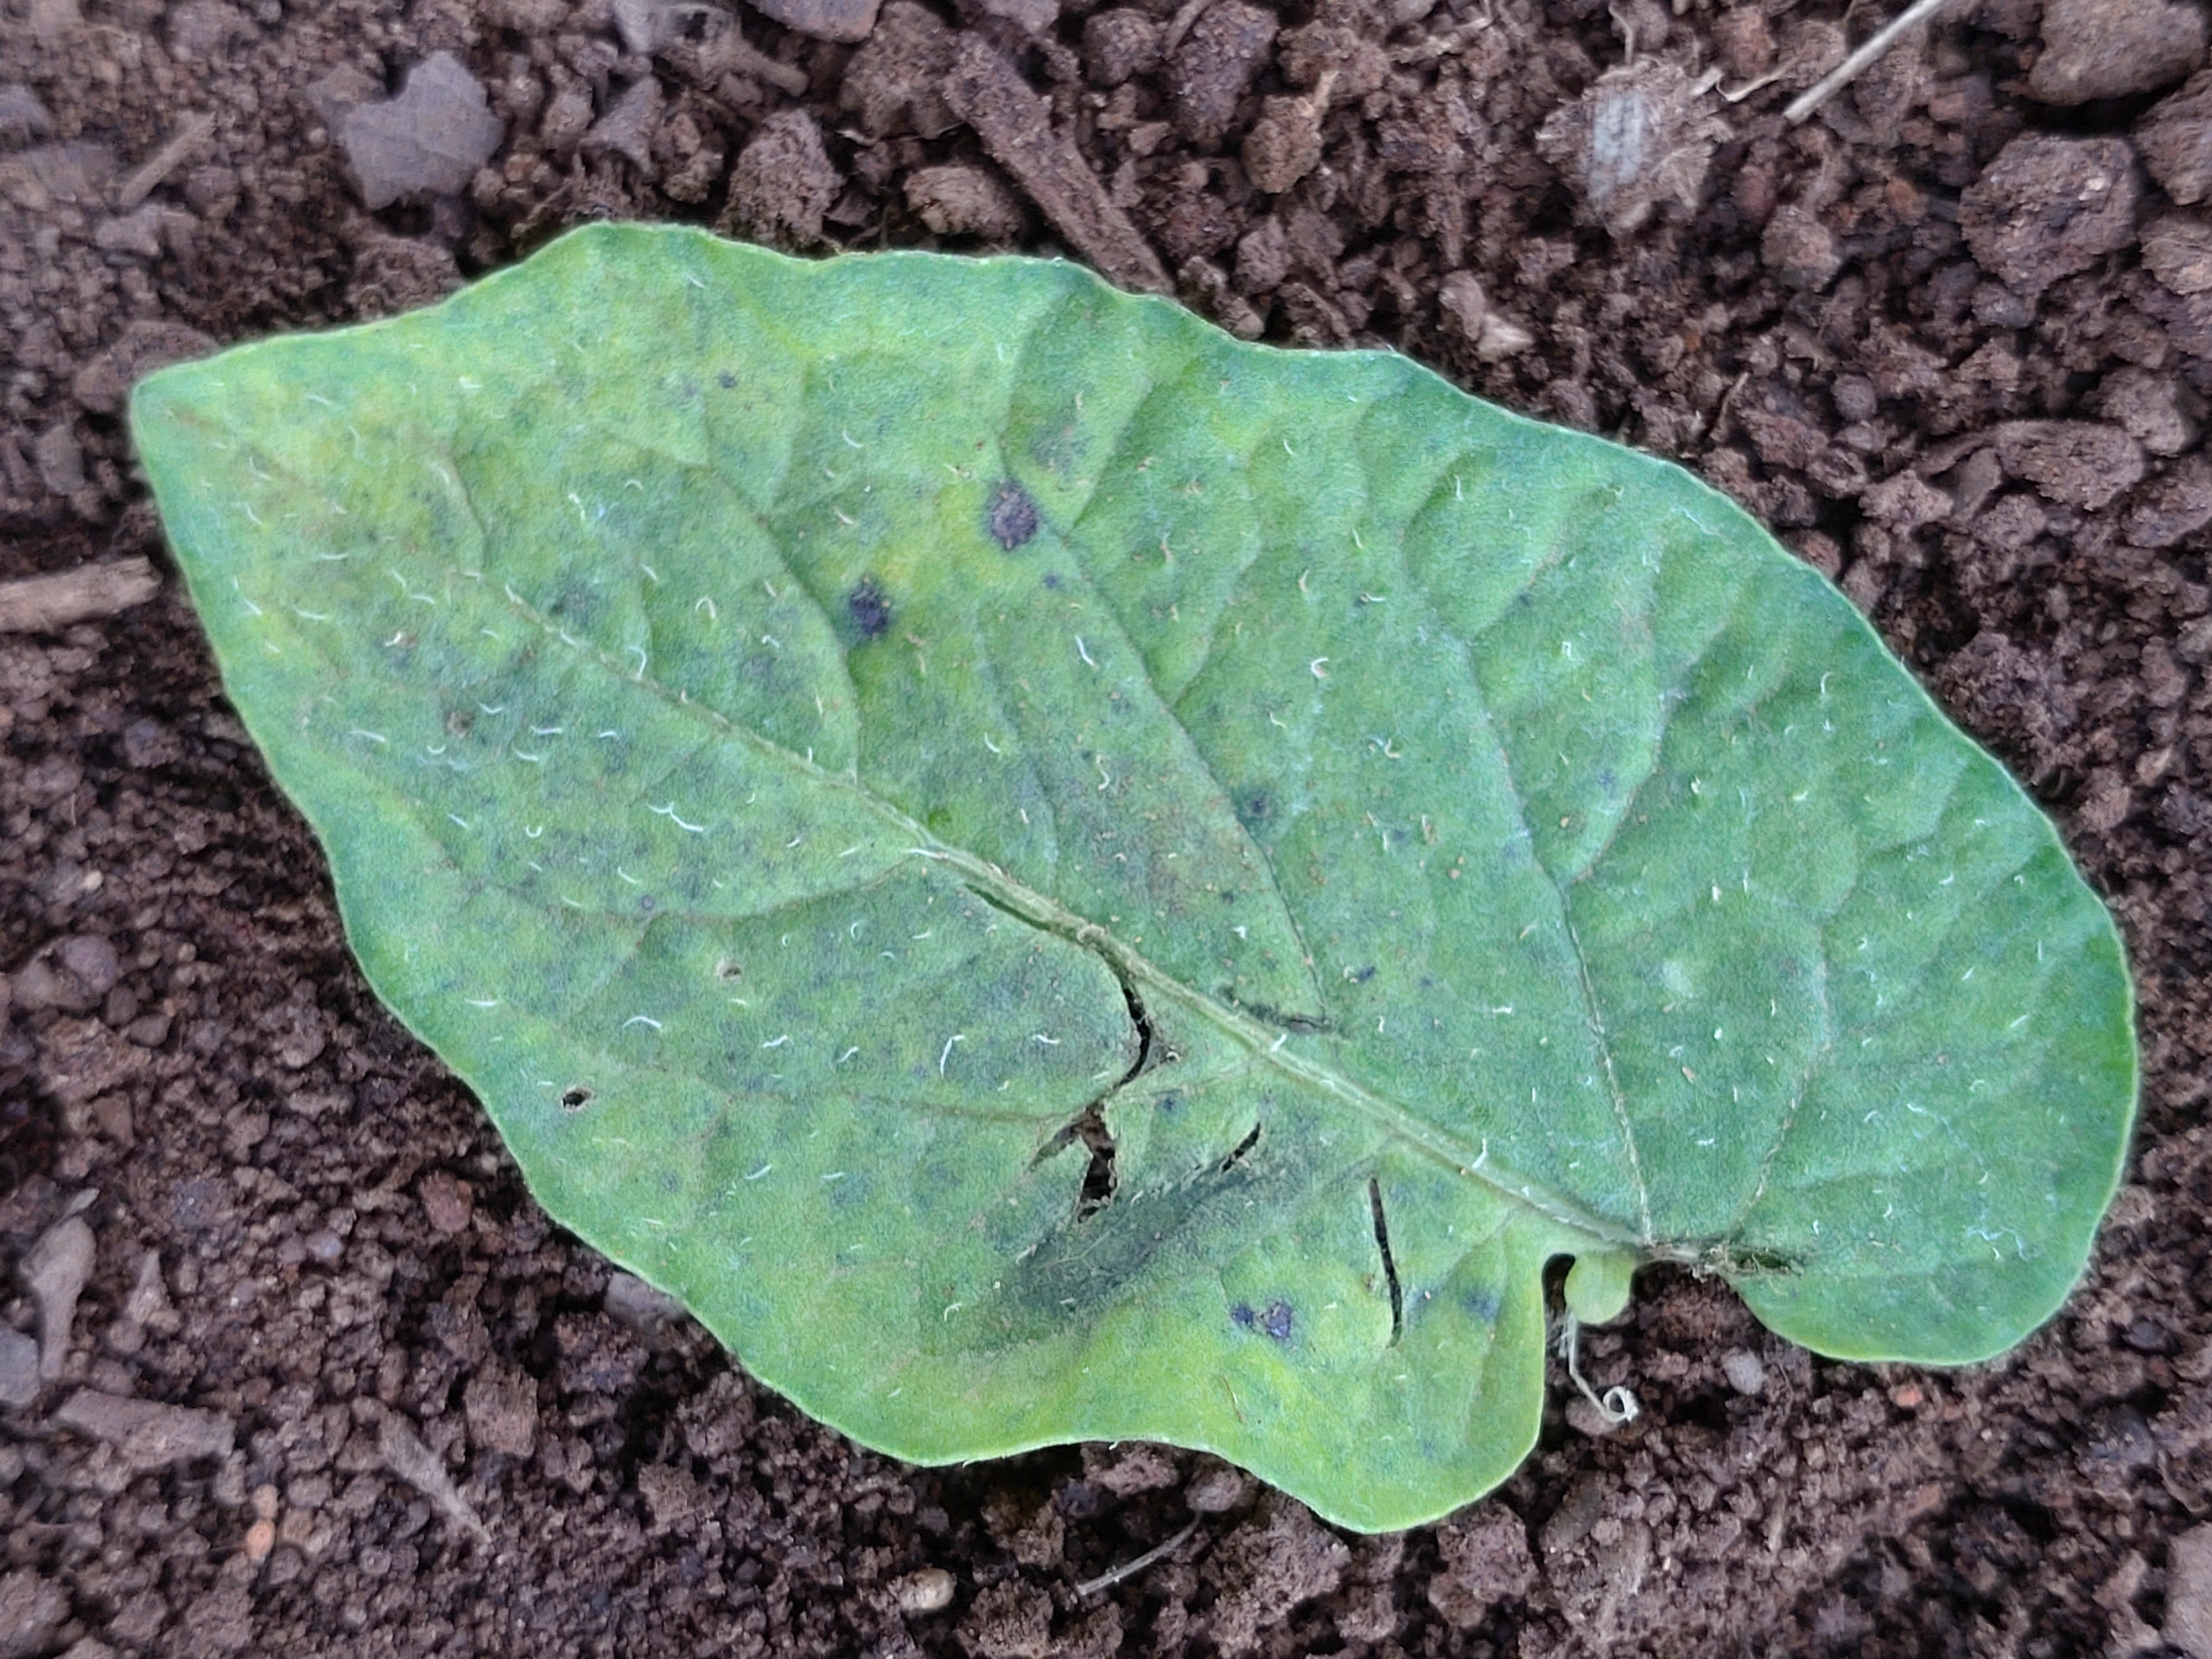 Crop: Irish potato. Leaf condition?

late blight
